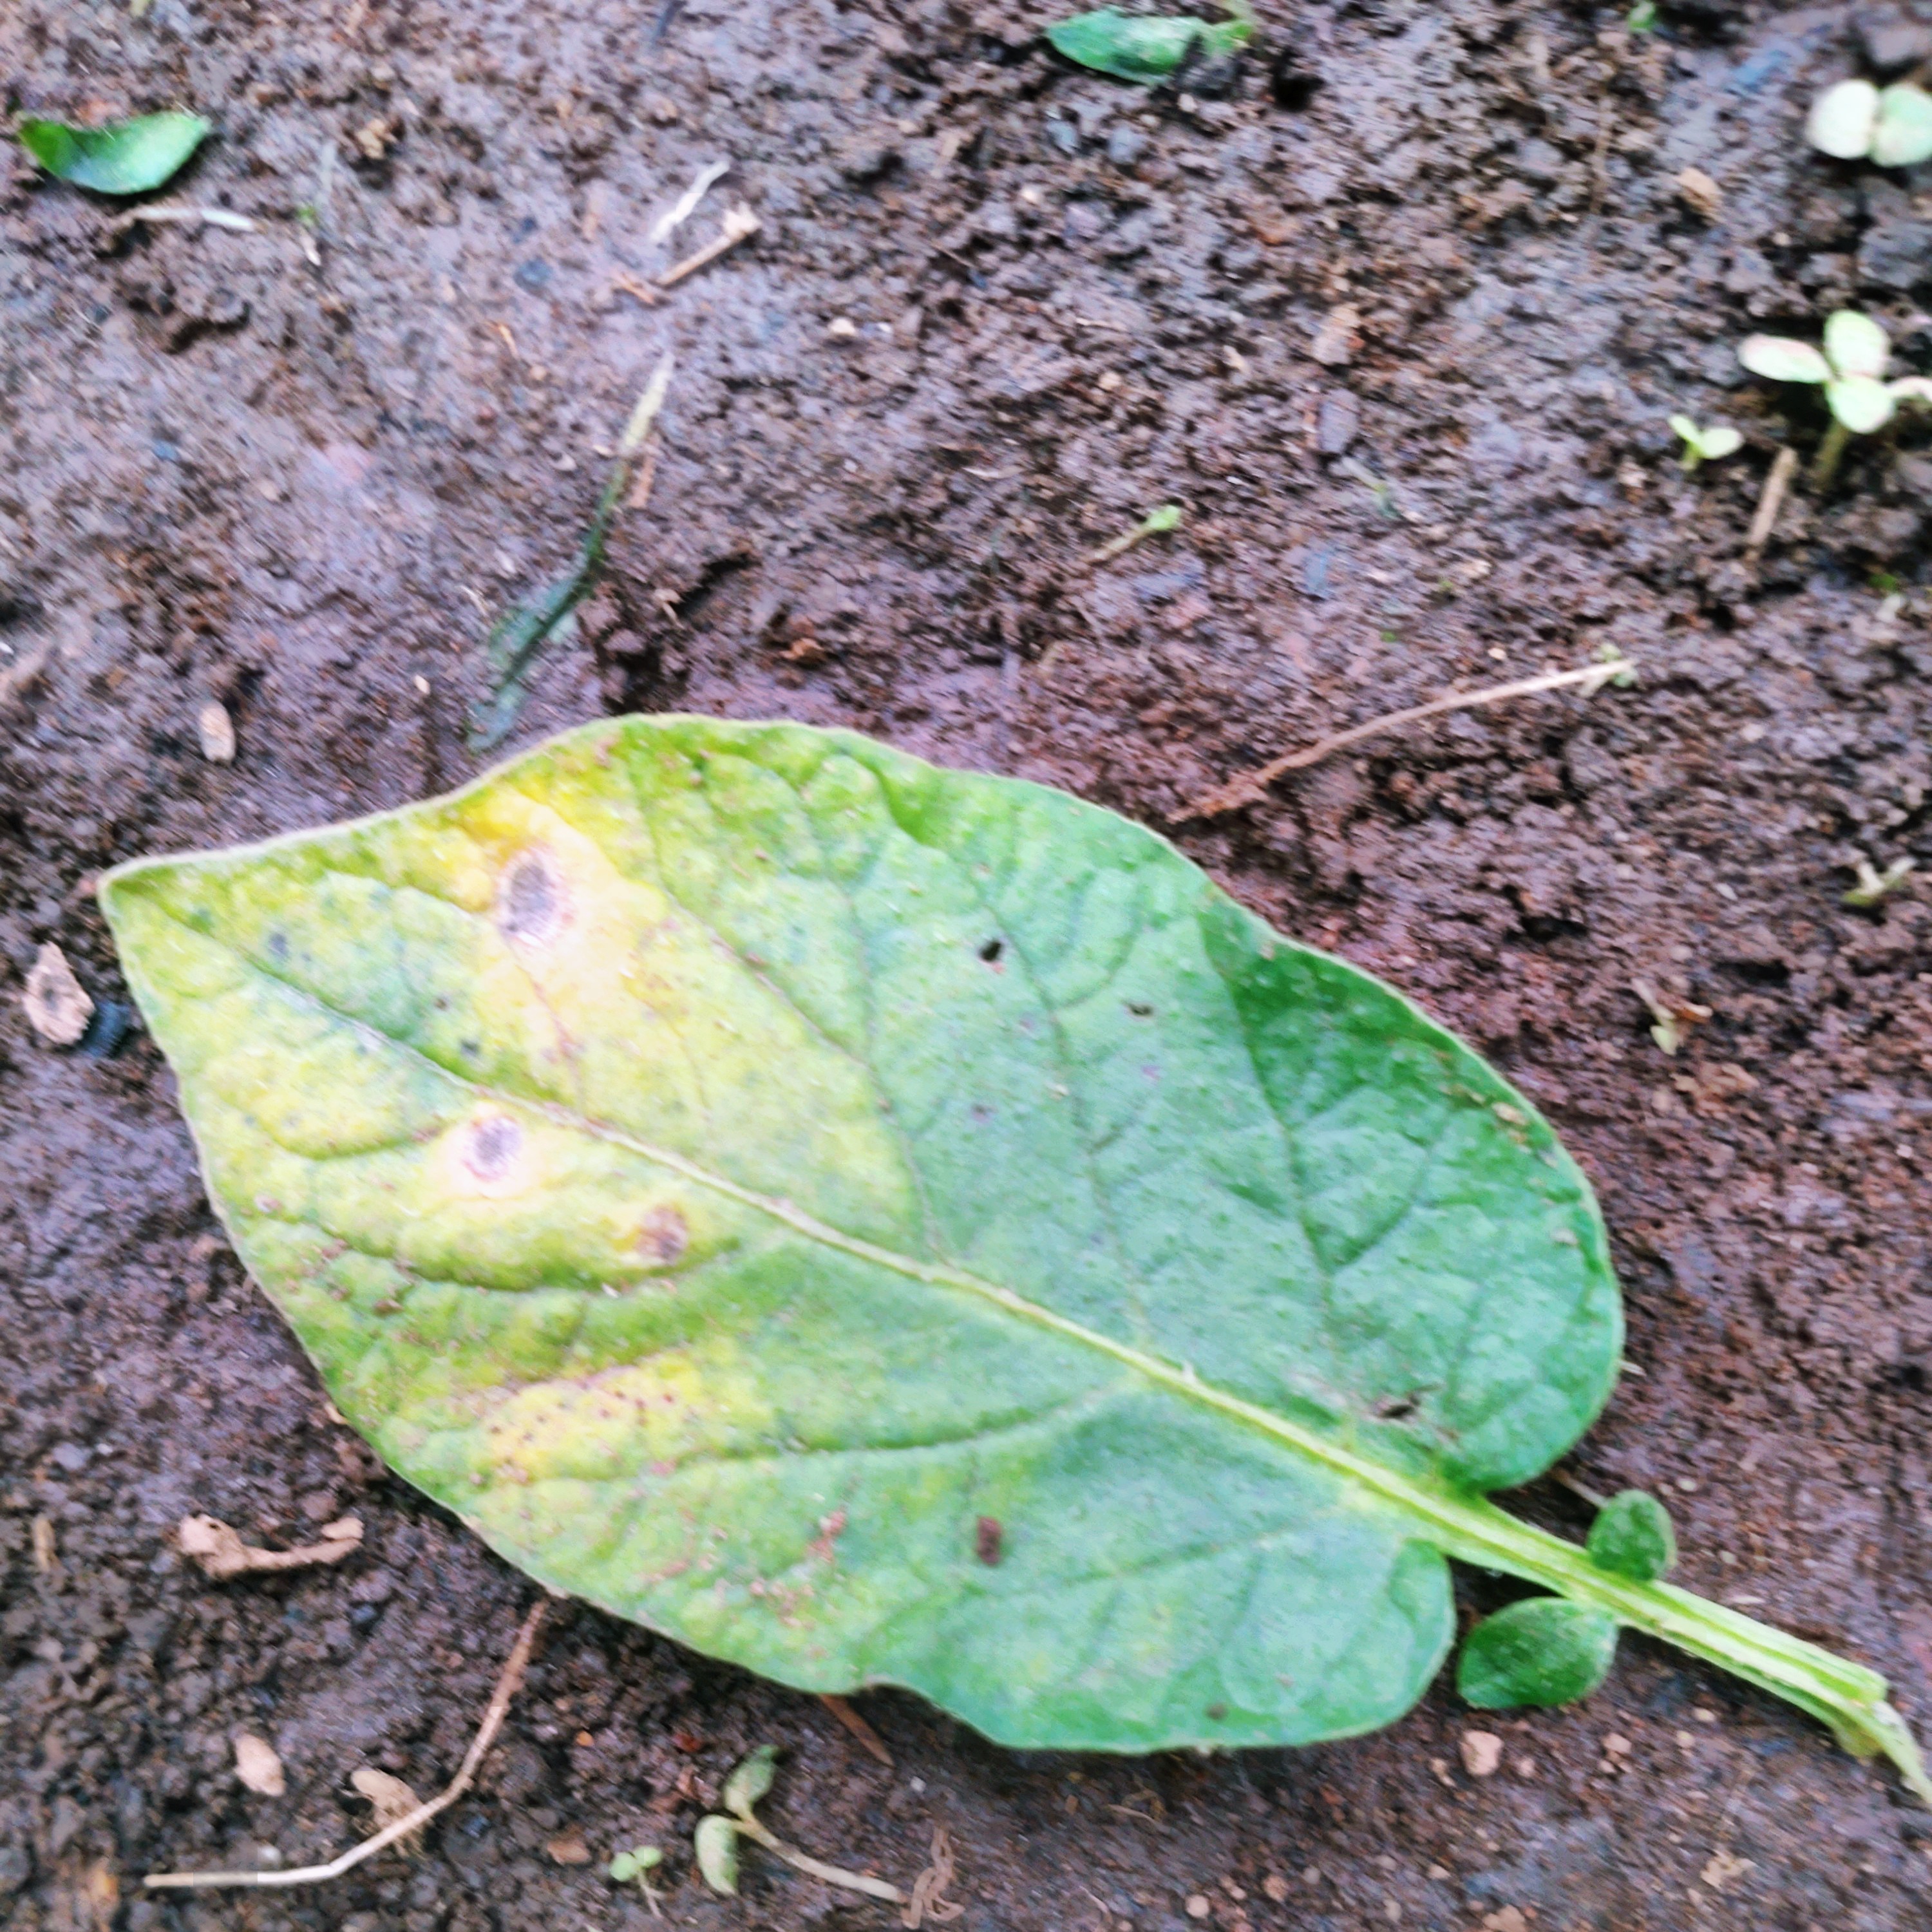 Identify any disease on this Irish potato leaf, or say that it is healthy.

late blight
